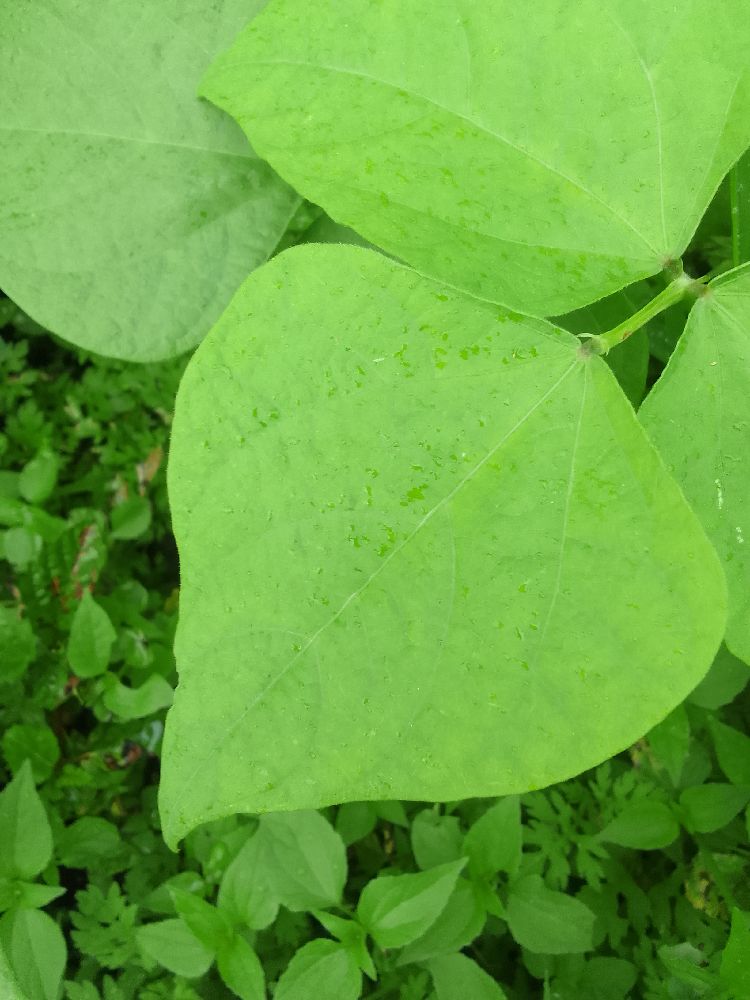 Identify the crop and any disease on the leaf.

common bean, healthy
